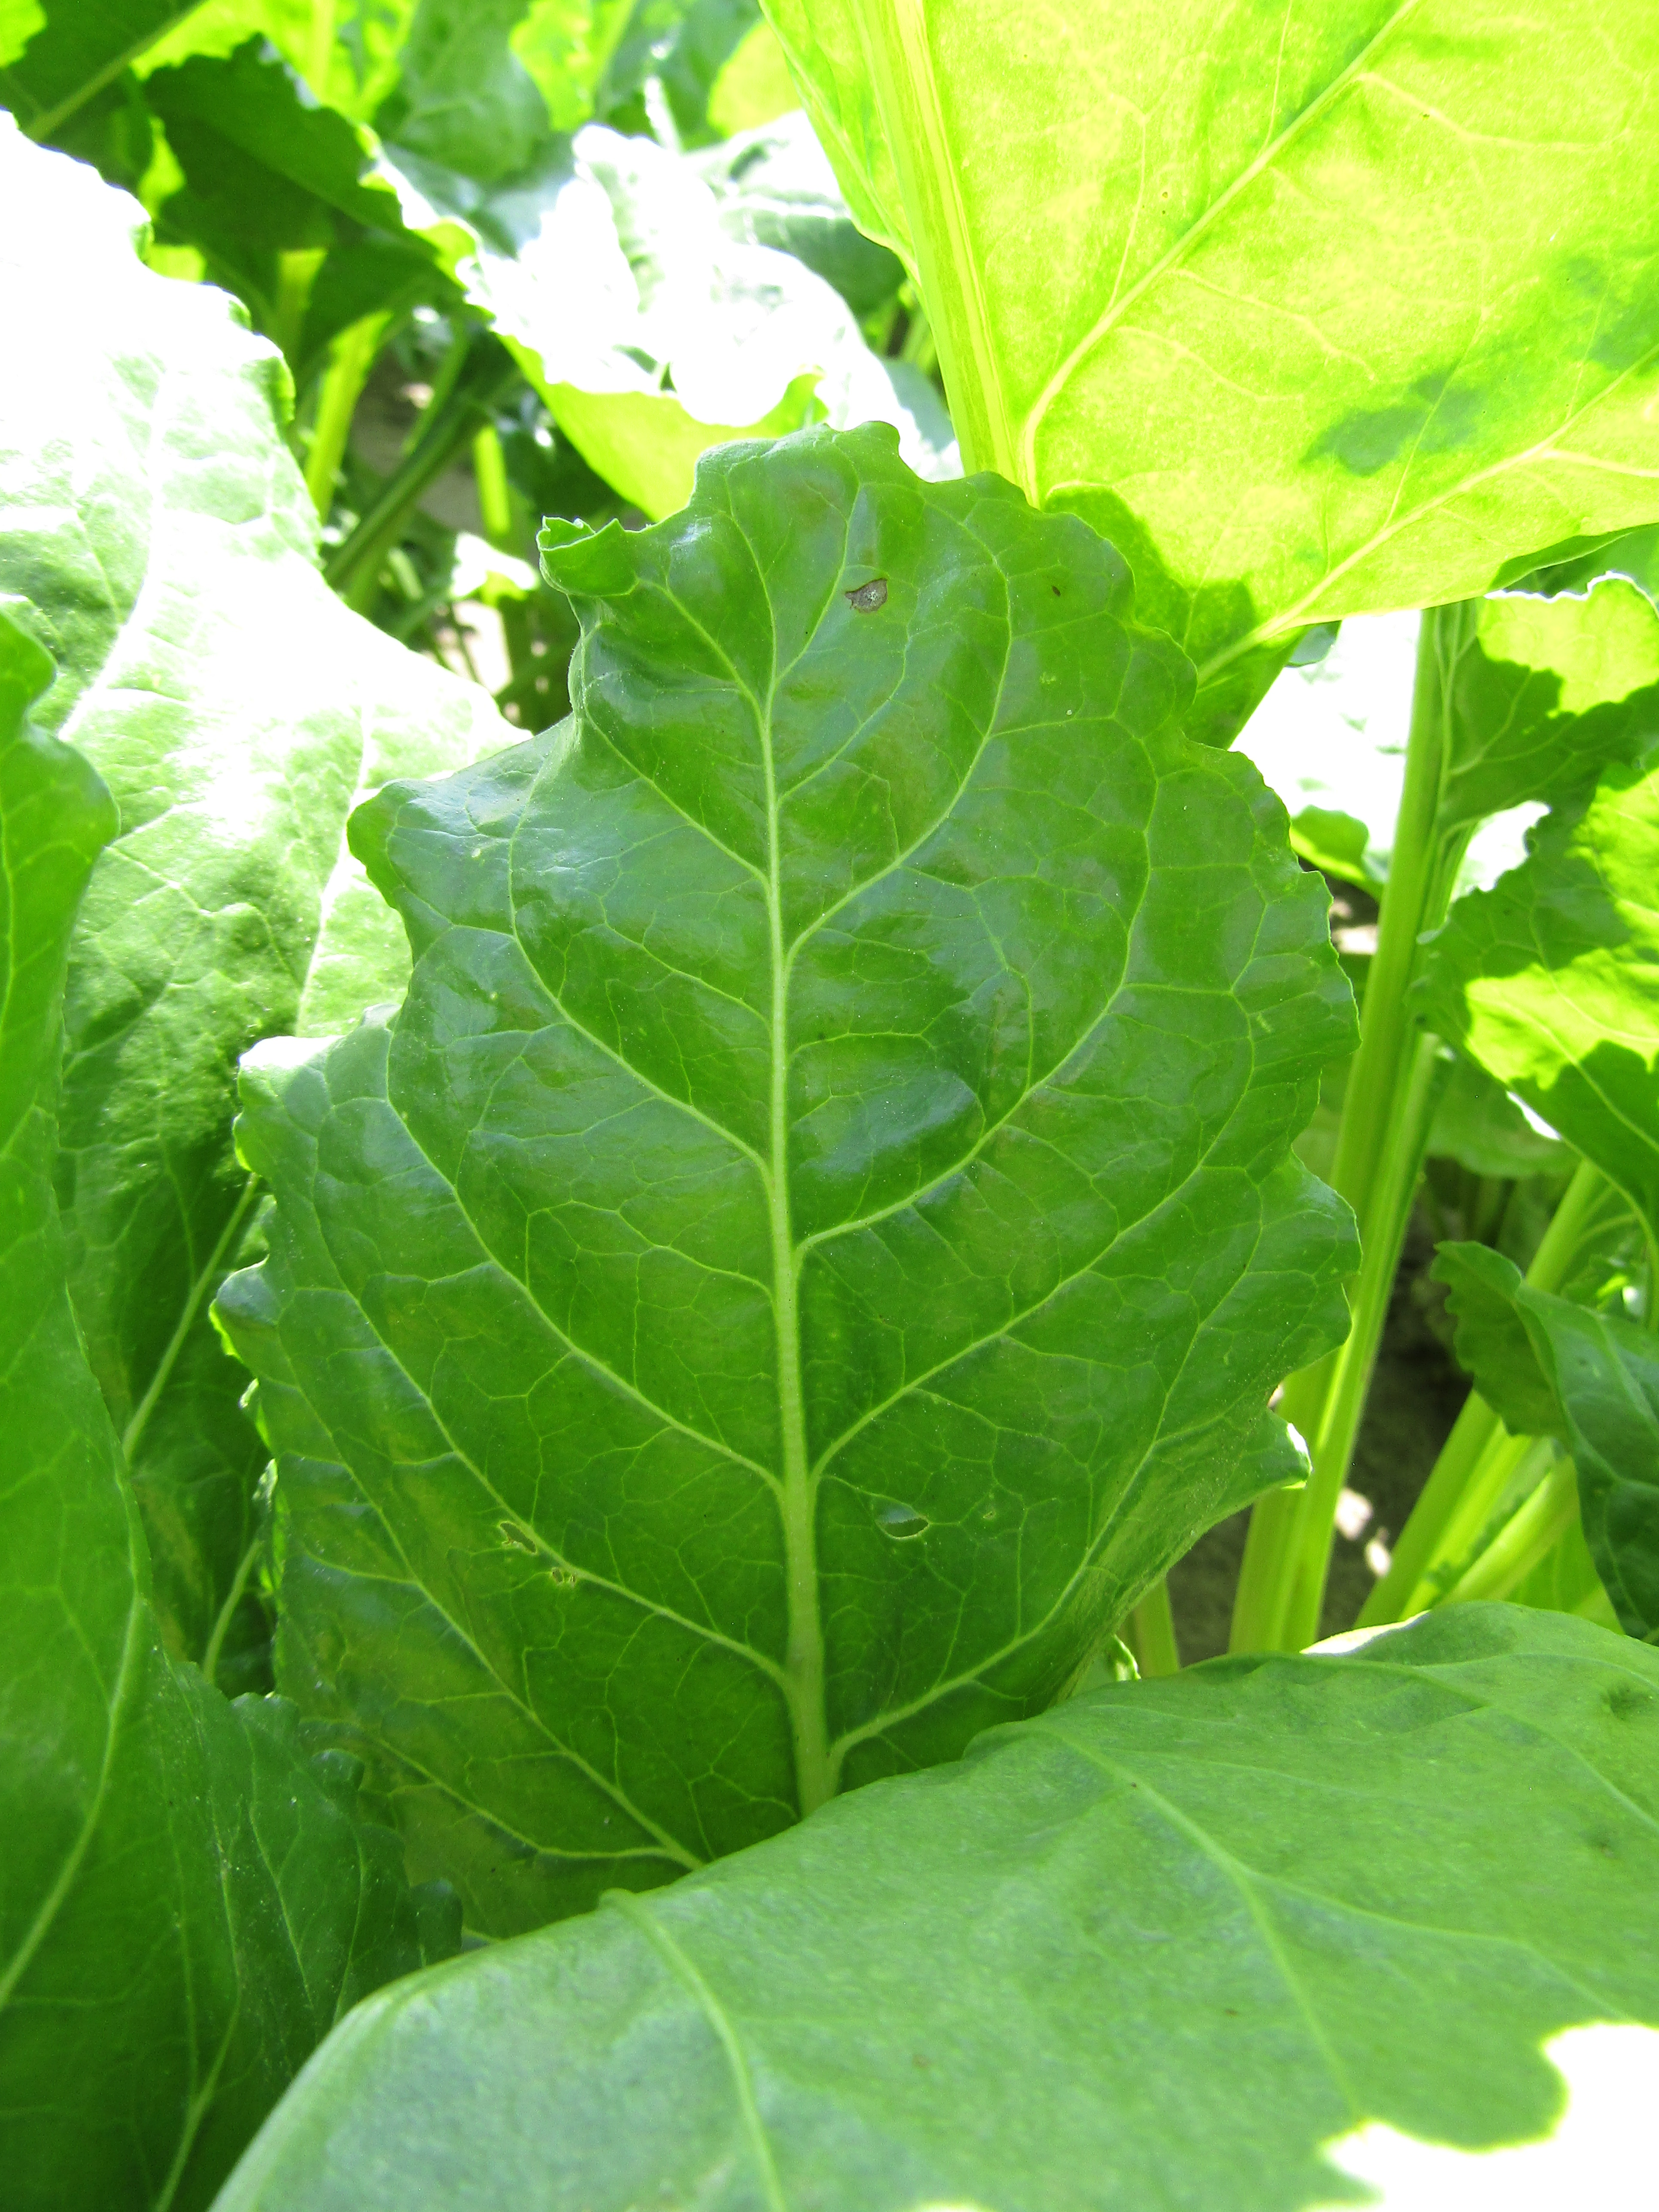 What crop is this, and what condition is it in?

beet, cercospora
